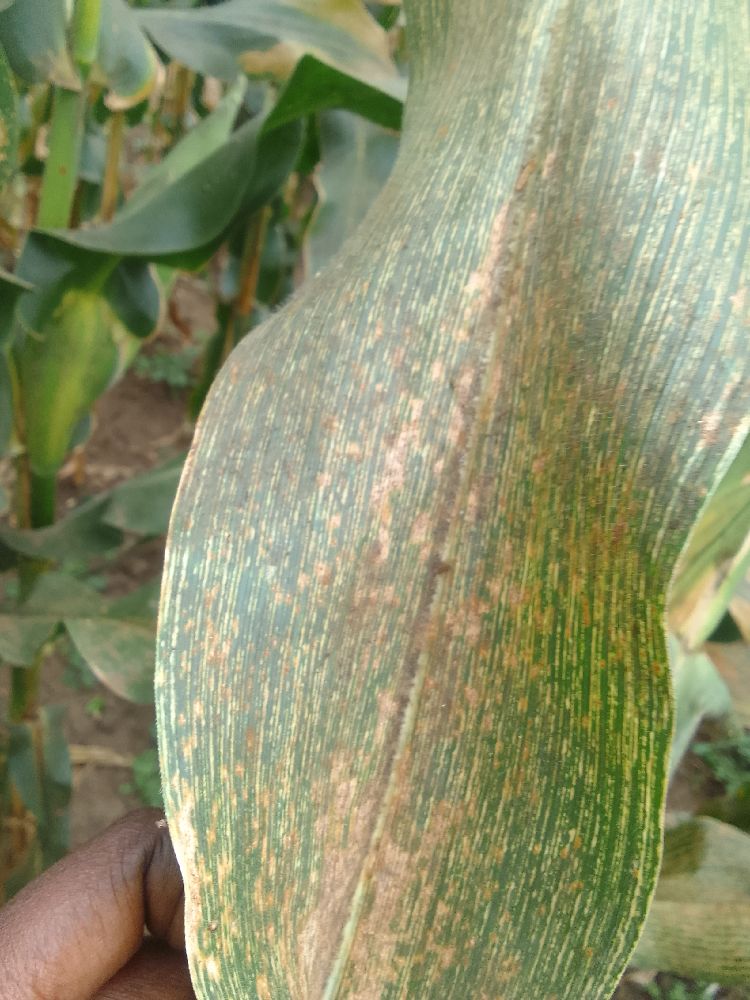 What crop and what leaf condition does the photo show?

maize, maize streak virus
